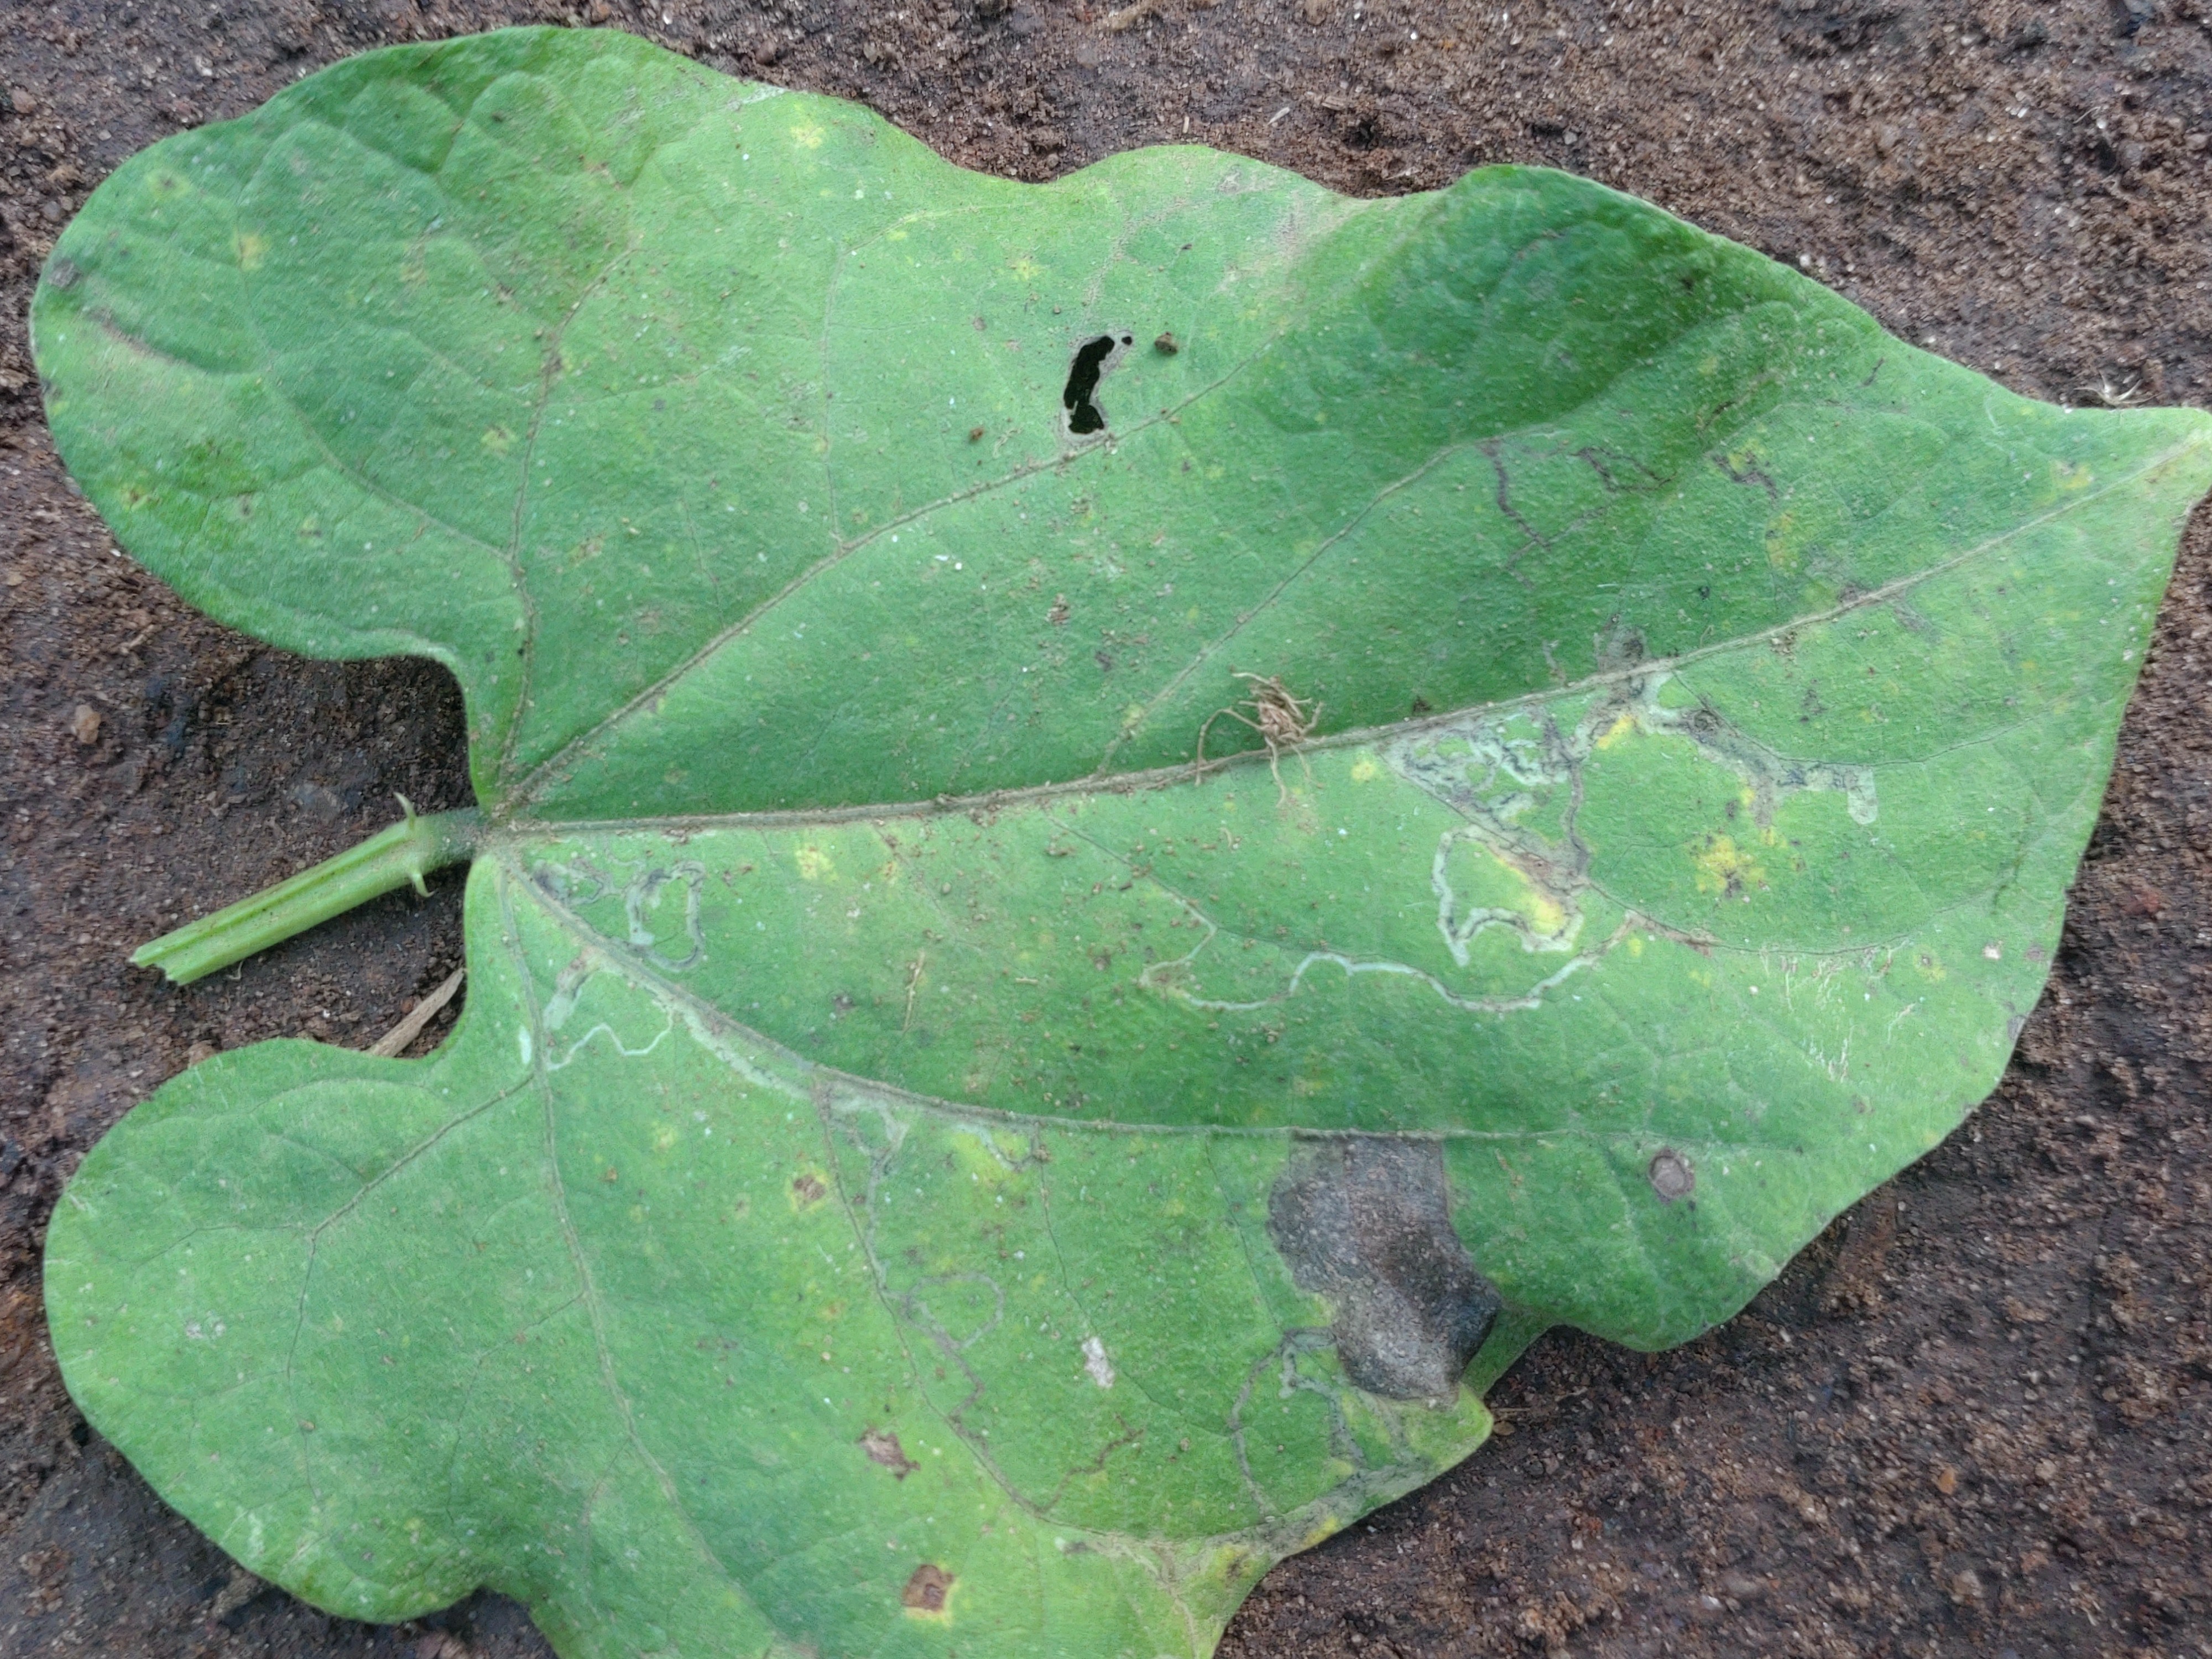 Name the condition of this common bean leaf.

anthracnose
